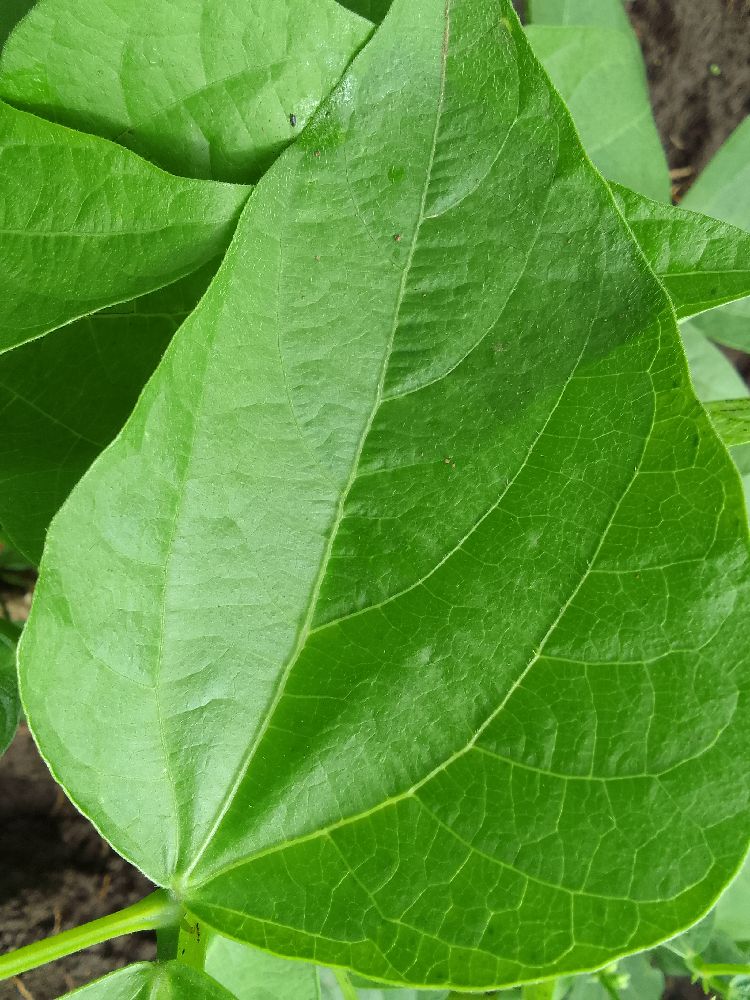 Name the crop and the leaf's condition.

common bean, healthy
